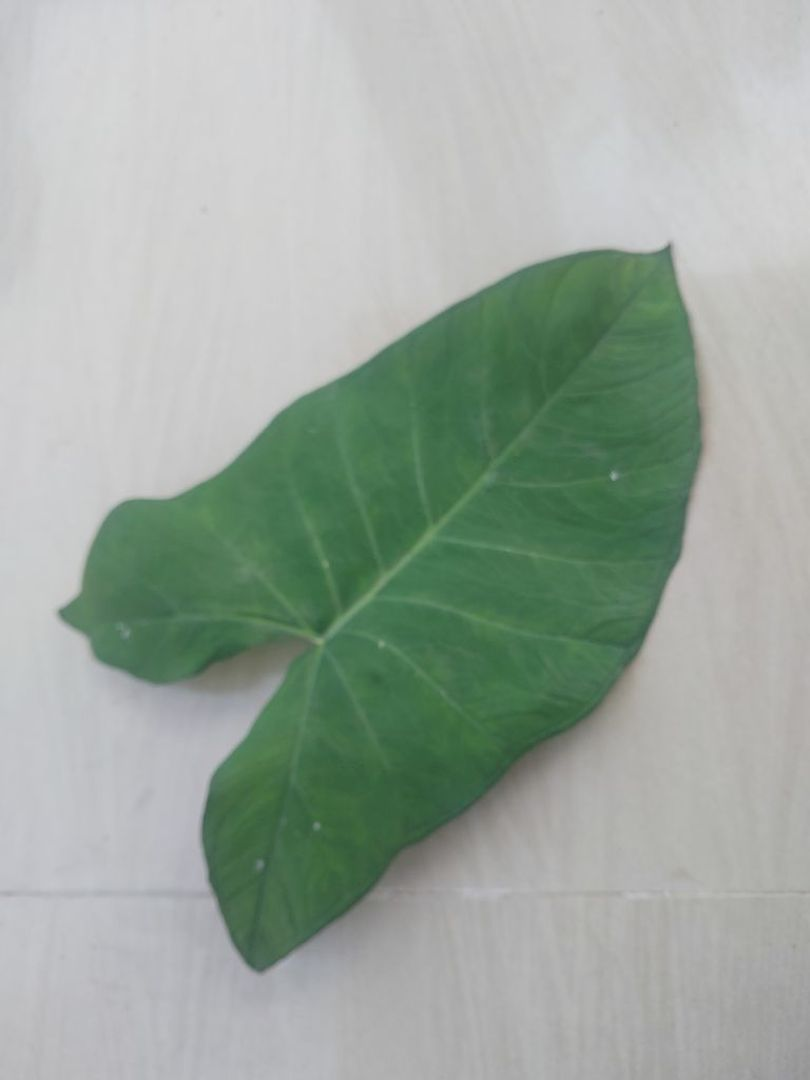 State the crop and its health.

taro, healthy
